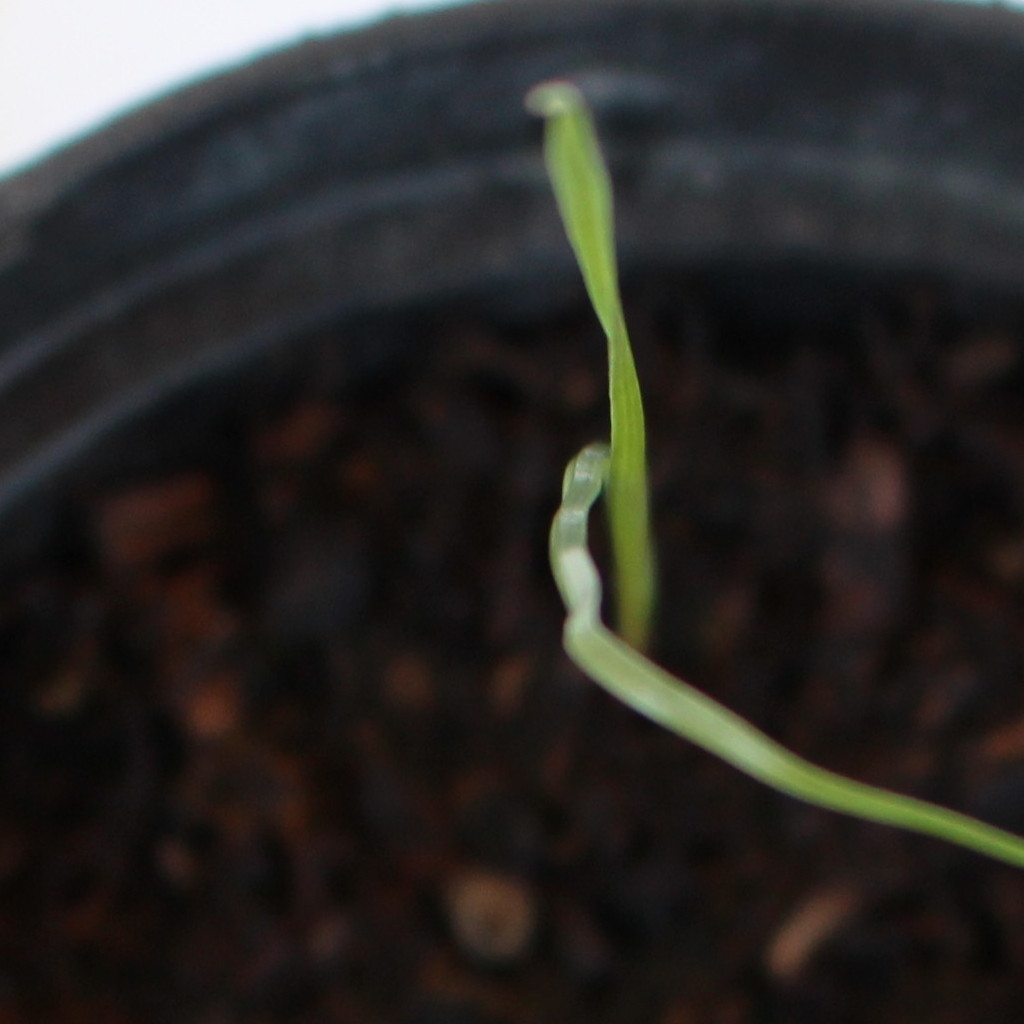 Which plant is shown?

Lolium multiflorum
